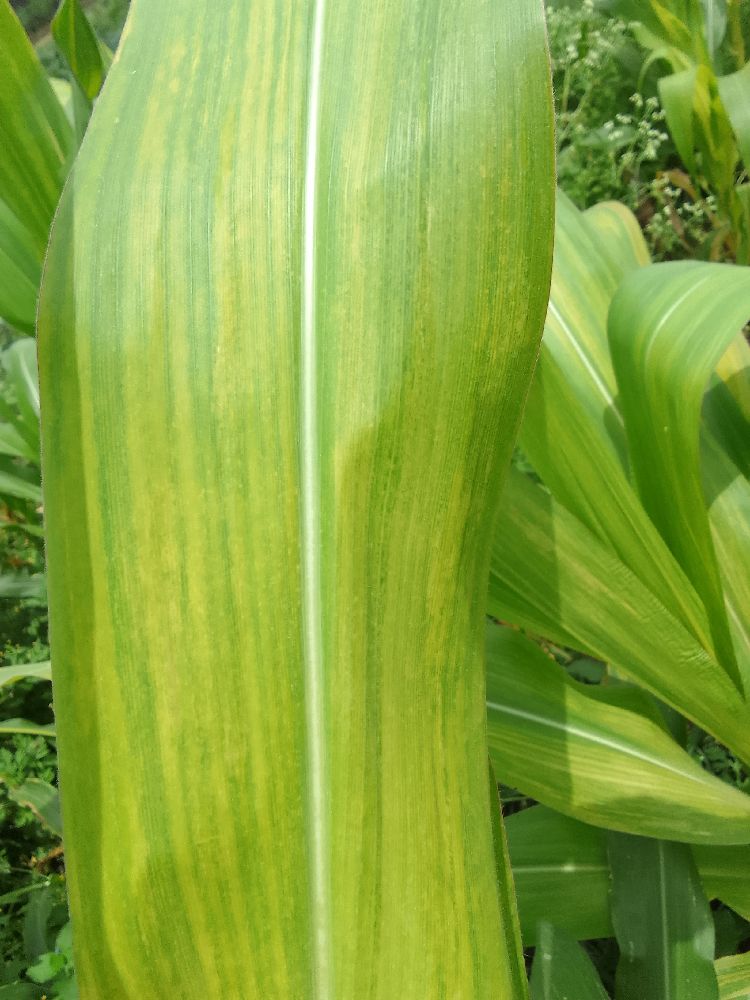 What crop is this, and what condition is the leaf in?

maize, maize lethal necrosis
